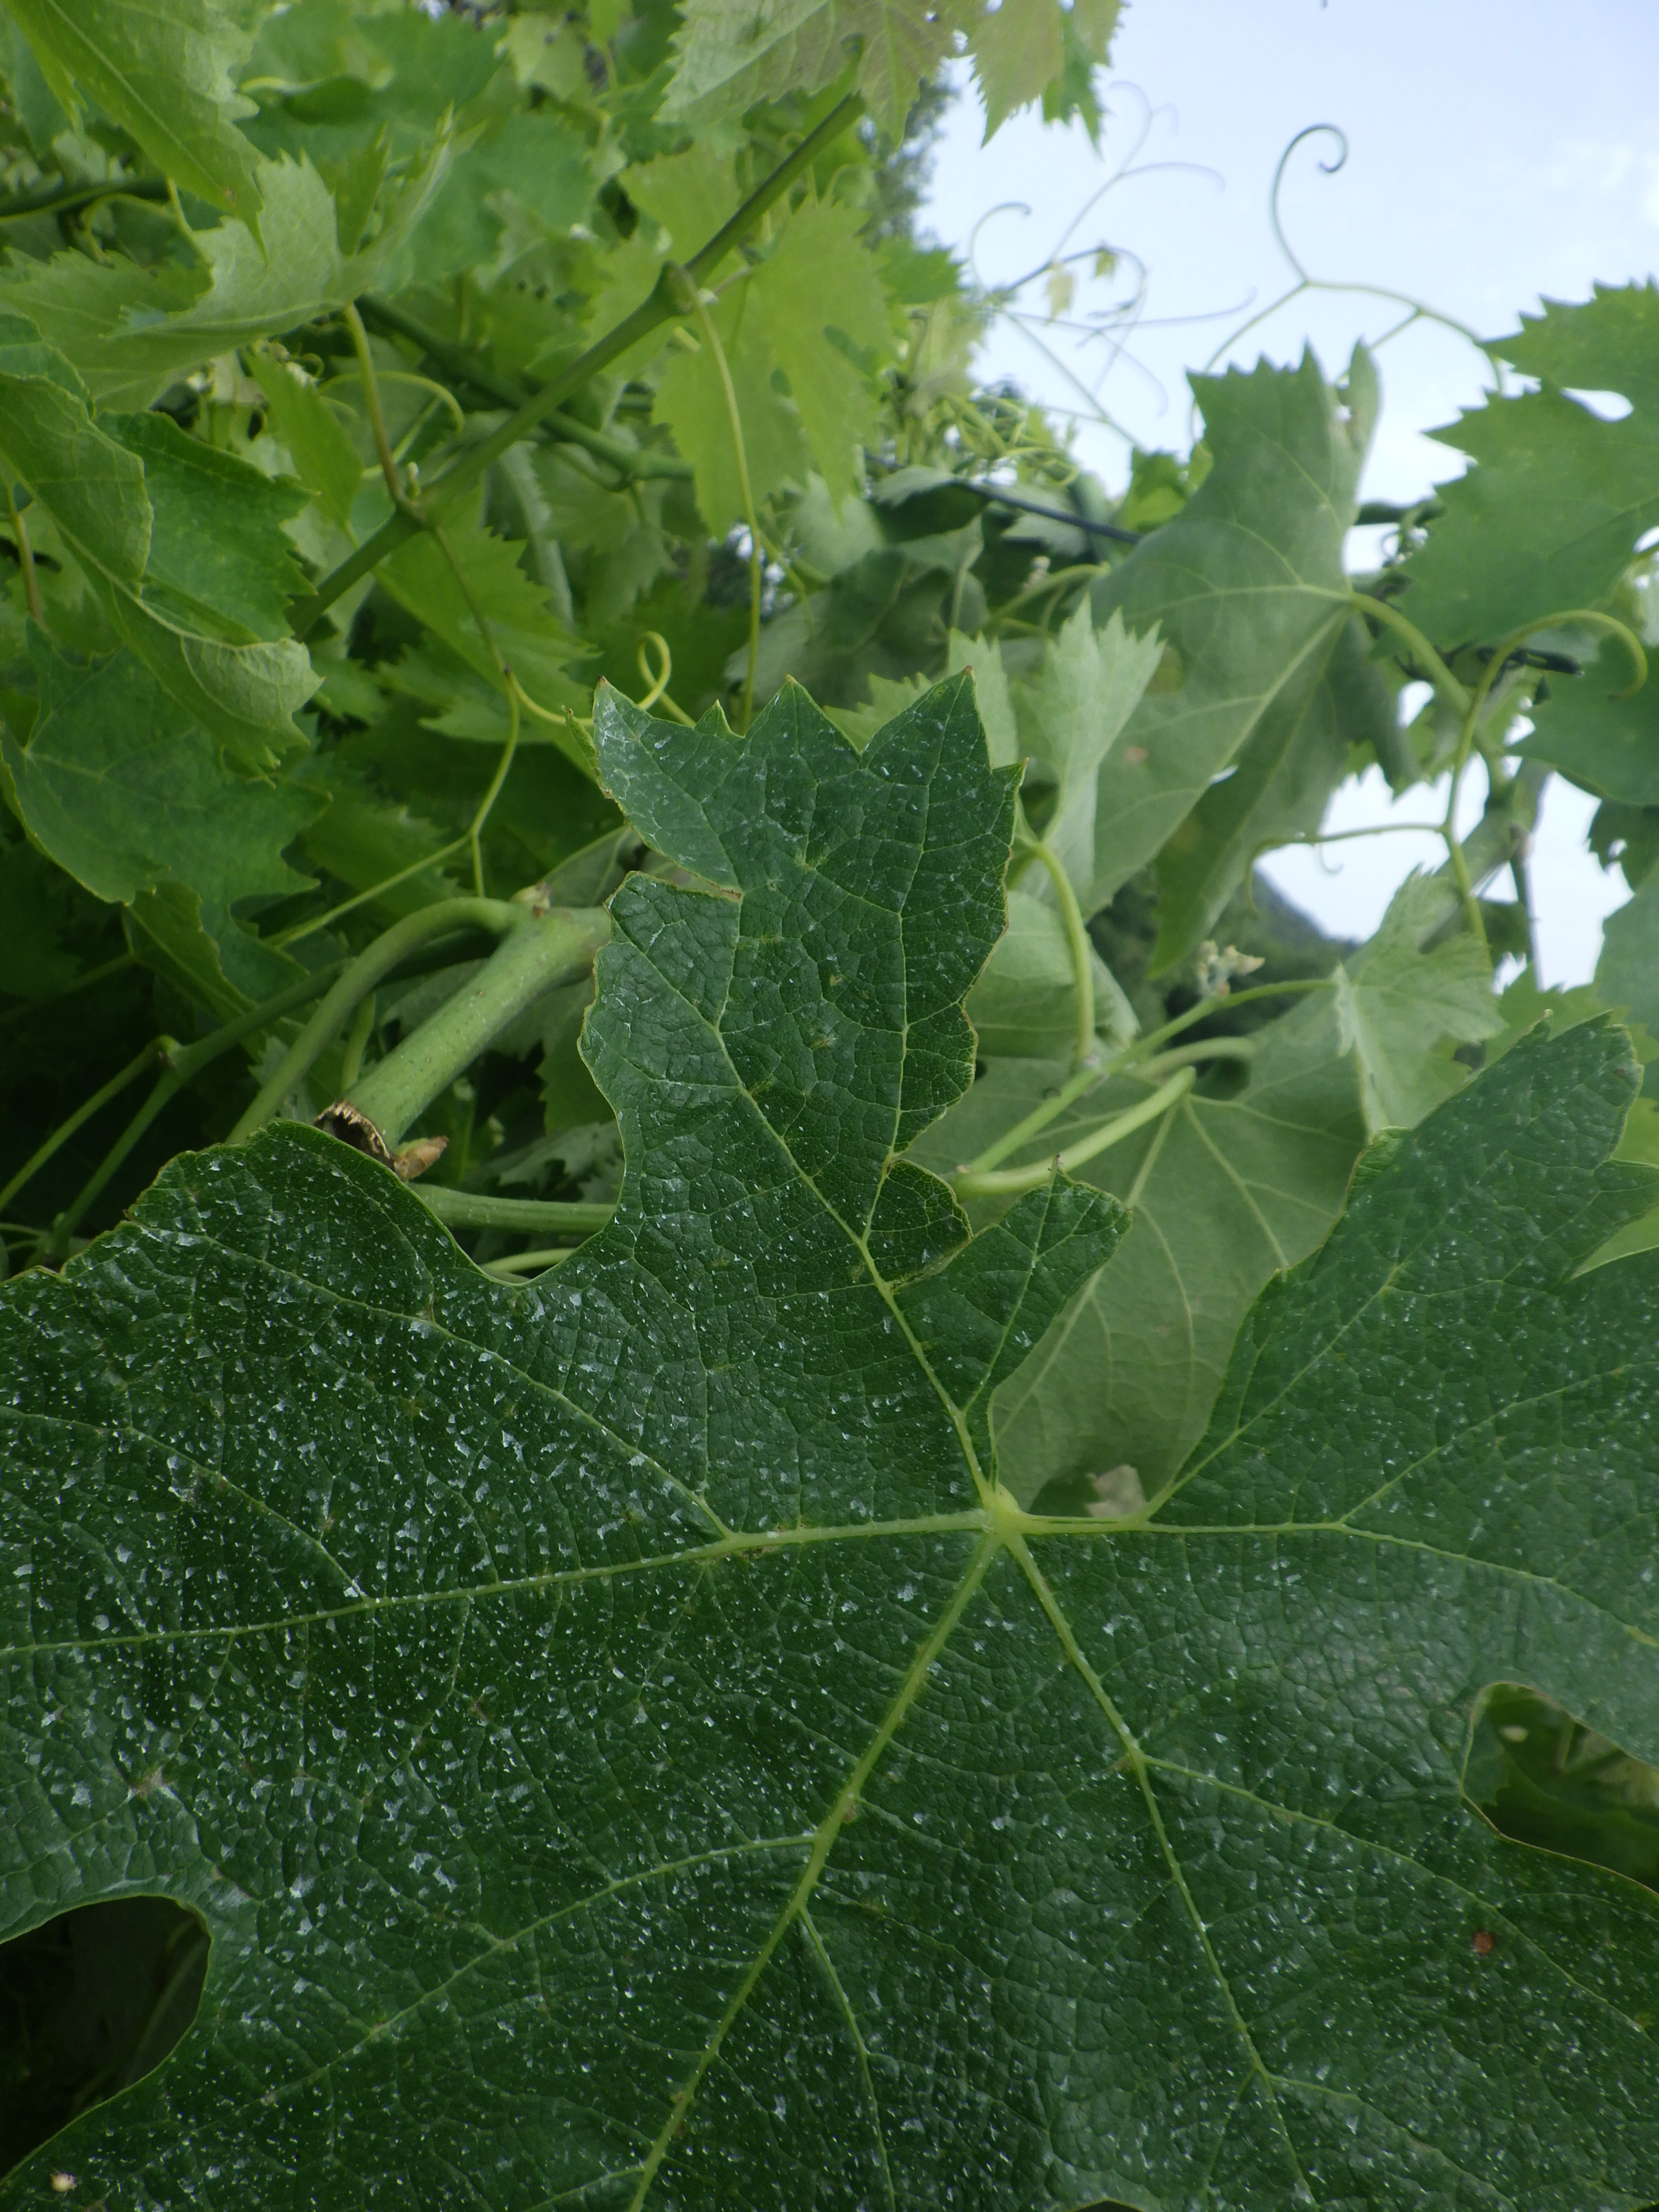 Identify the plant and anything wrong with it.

grapevine, mechanical damage
